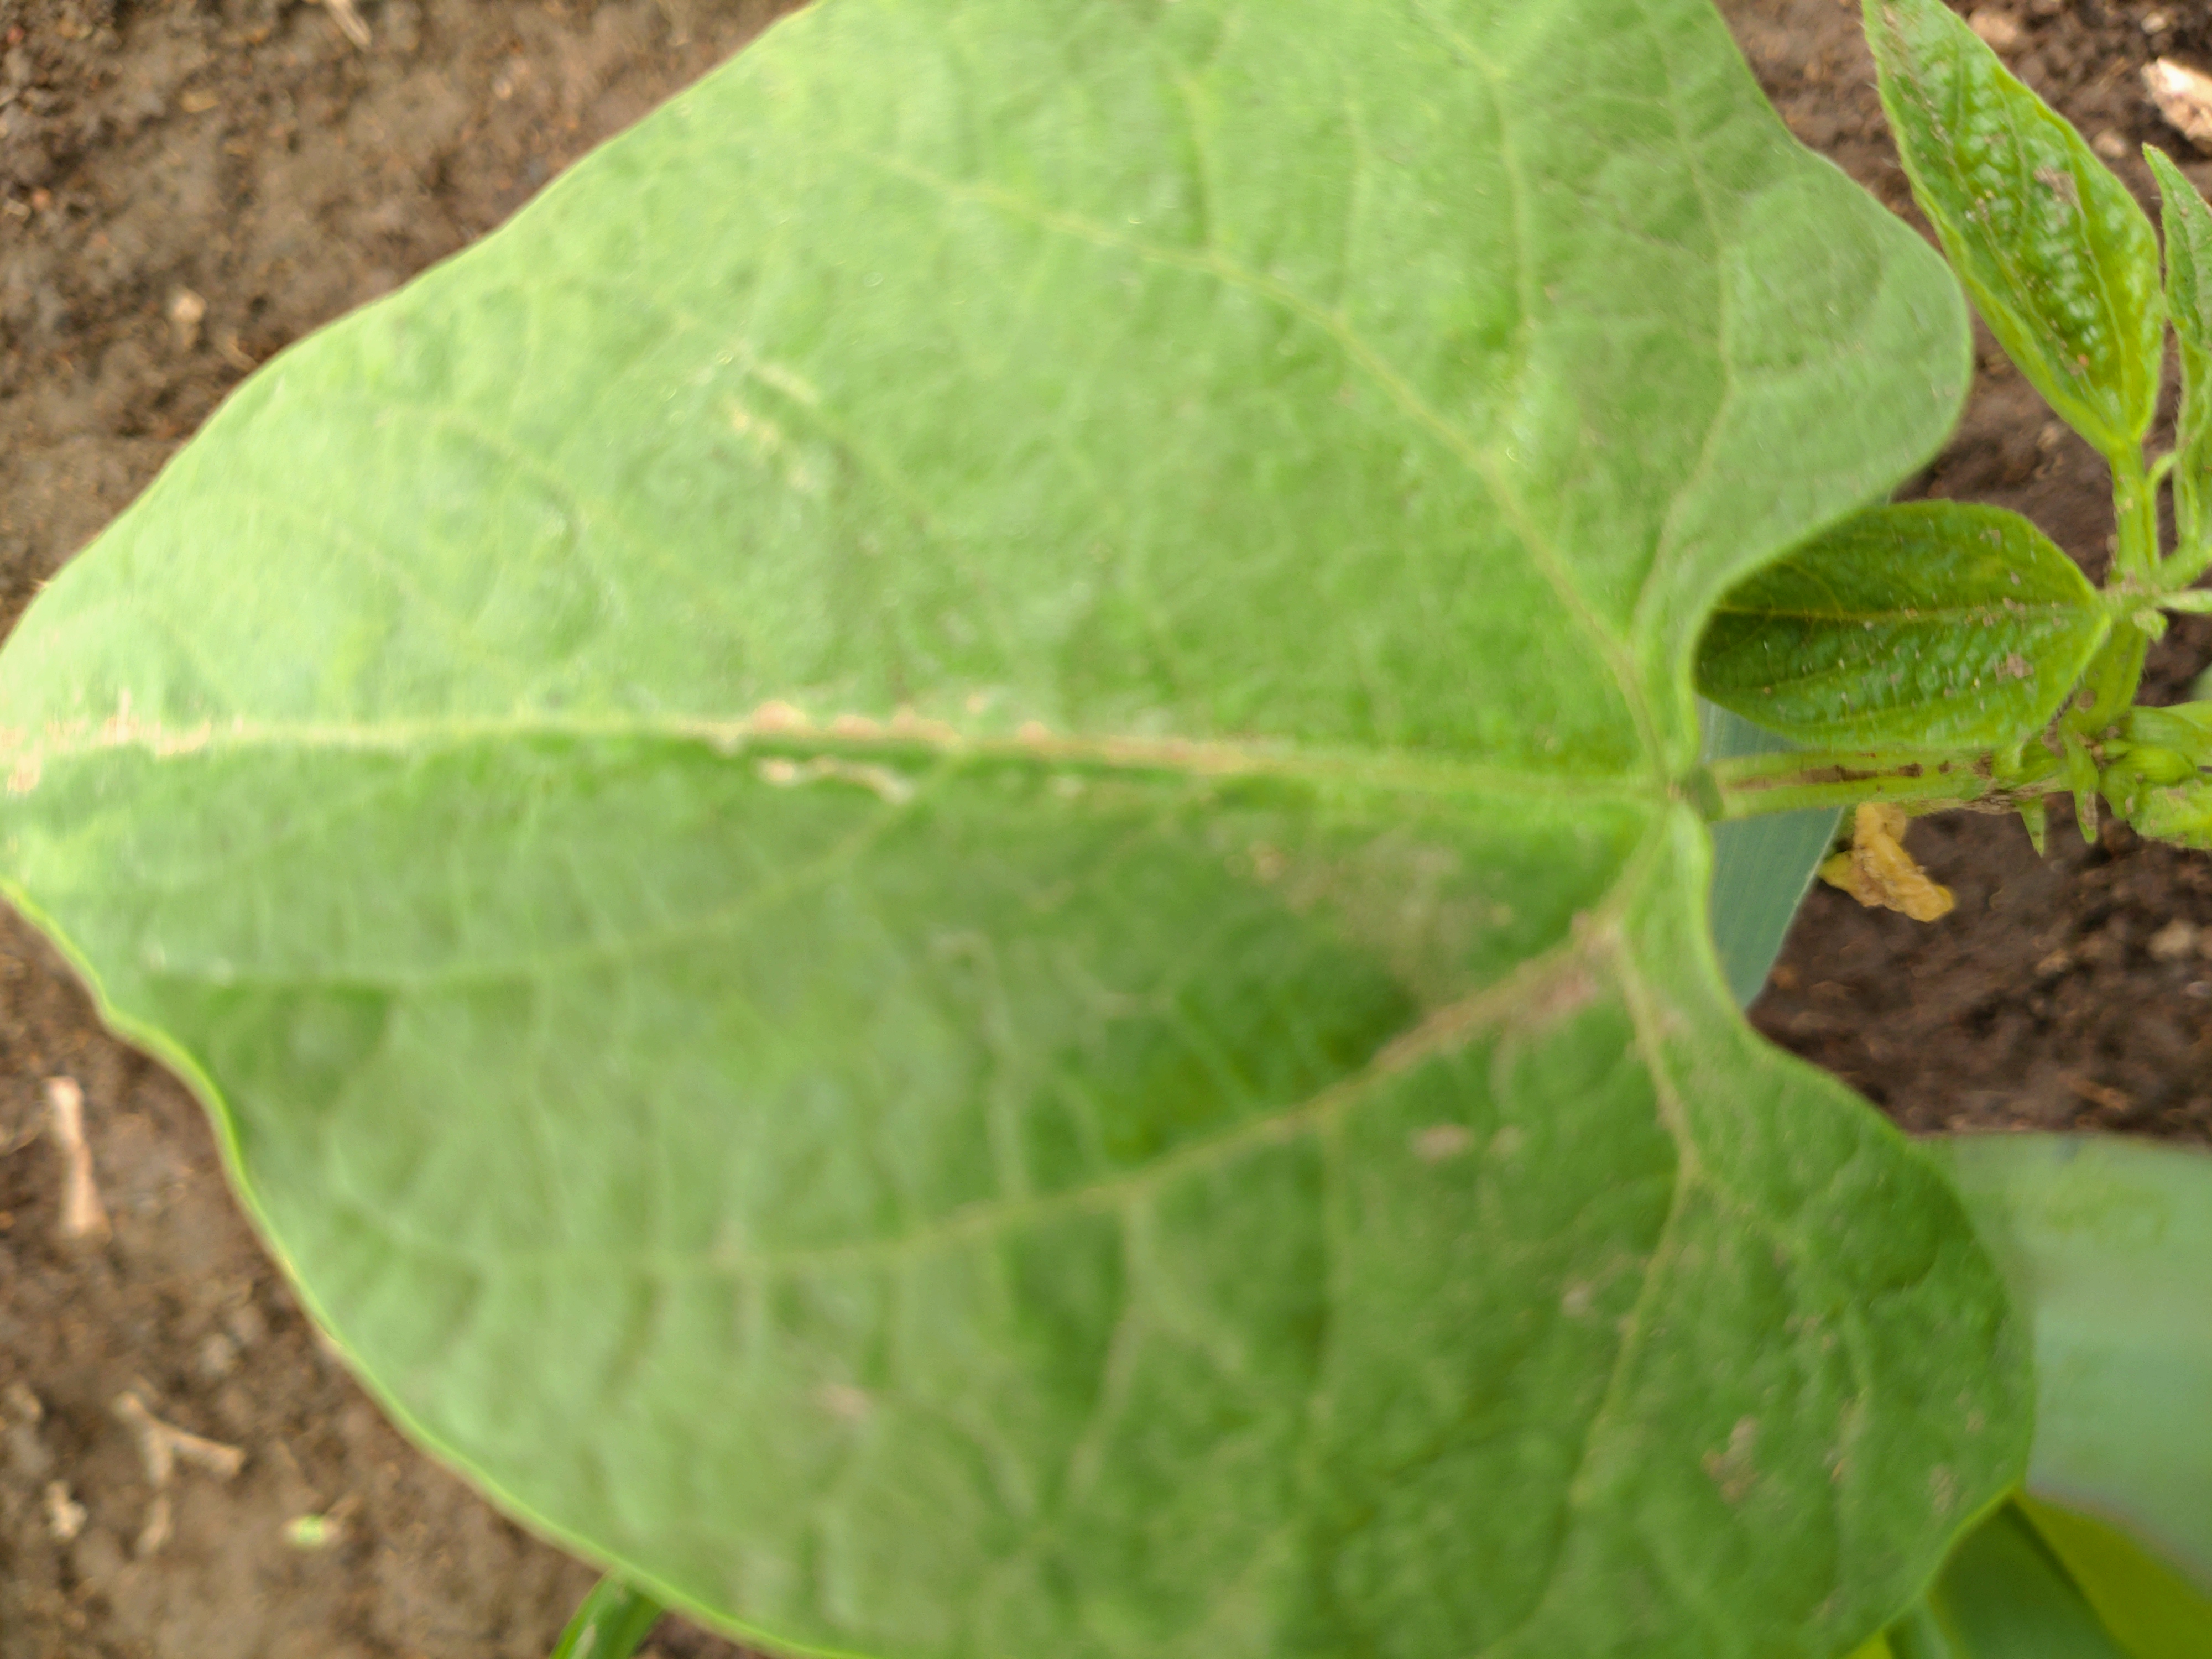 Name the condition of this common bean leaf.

healthy
